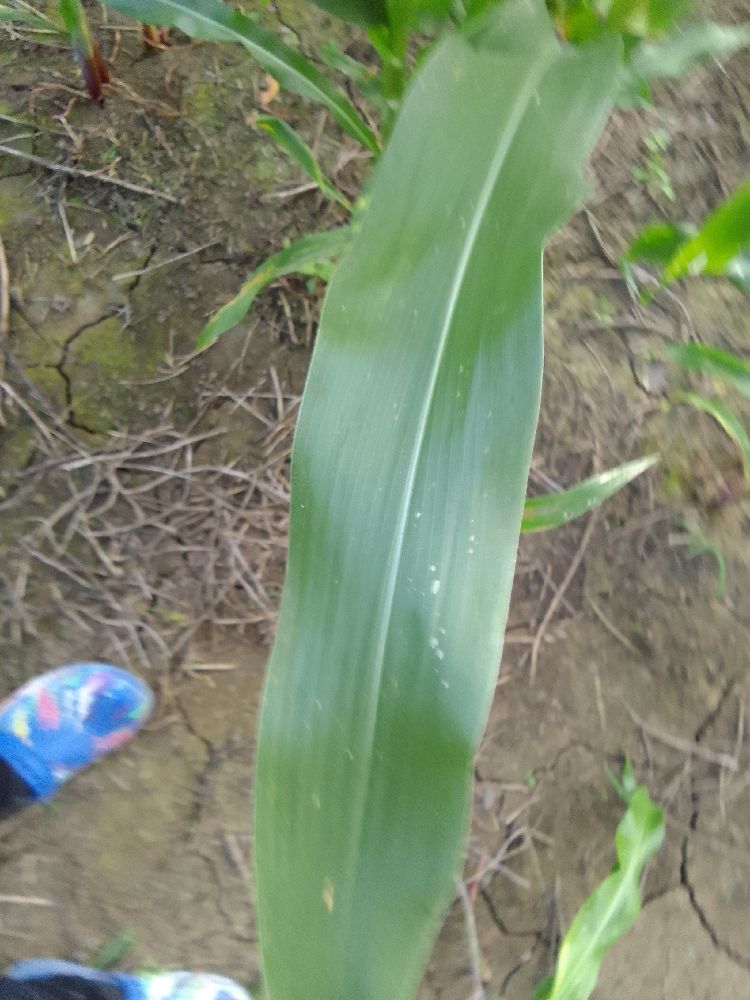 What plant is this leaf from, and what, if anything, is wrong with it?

maize, healthy
